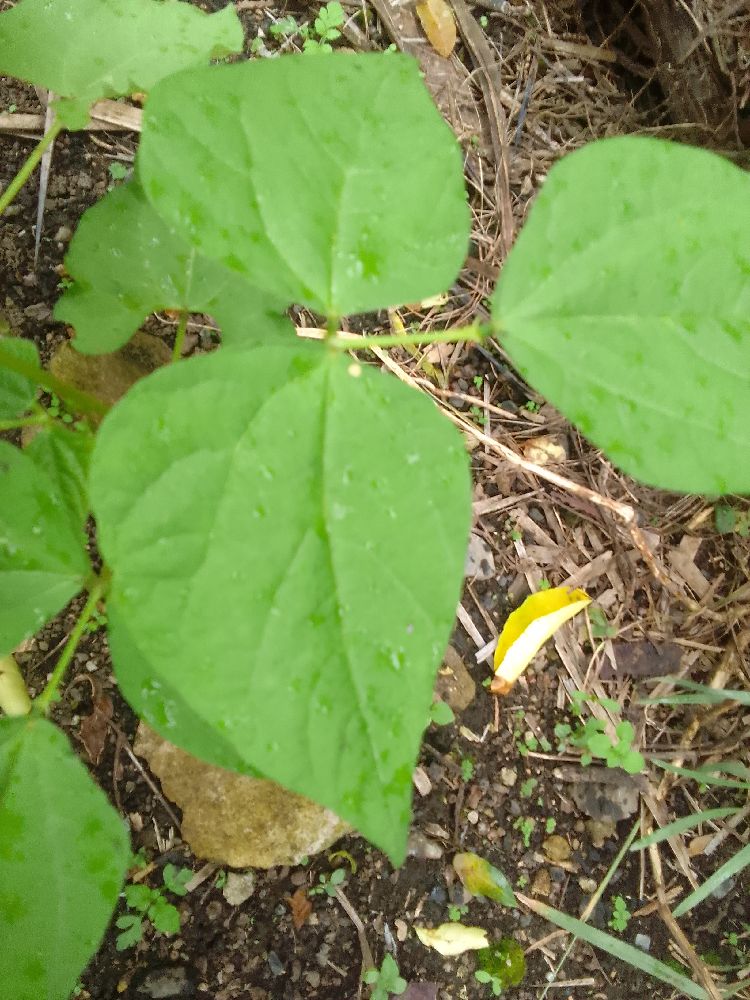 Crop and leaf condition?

common bean, healthy
